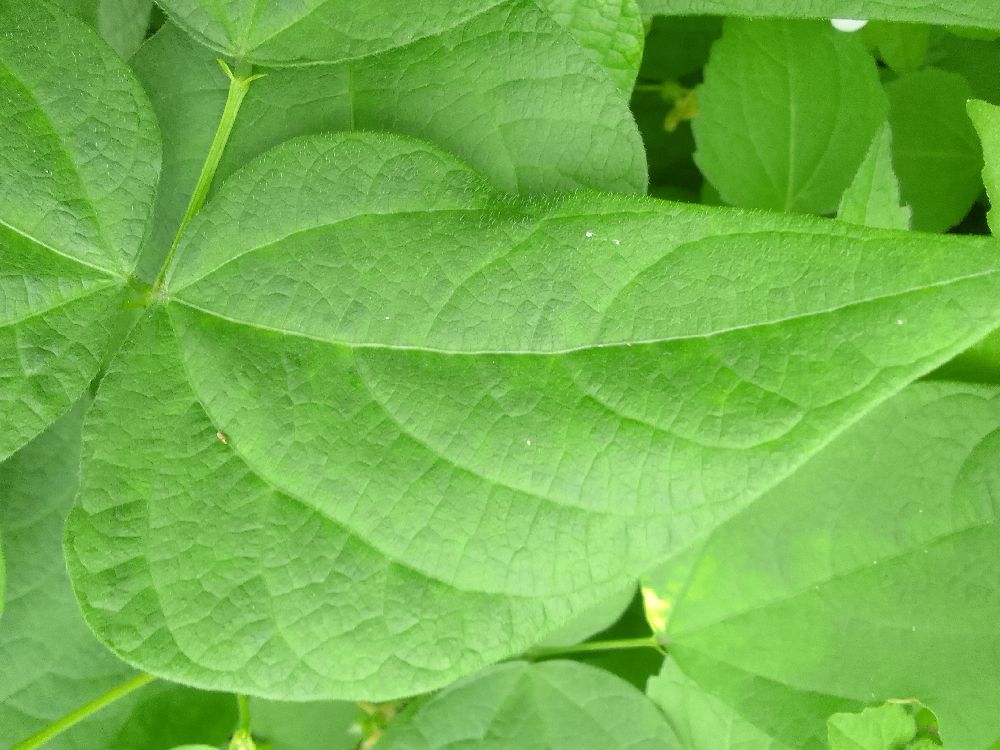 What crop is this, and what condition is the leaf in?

common bean, healthy
